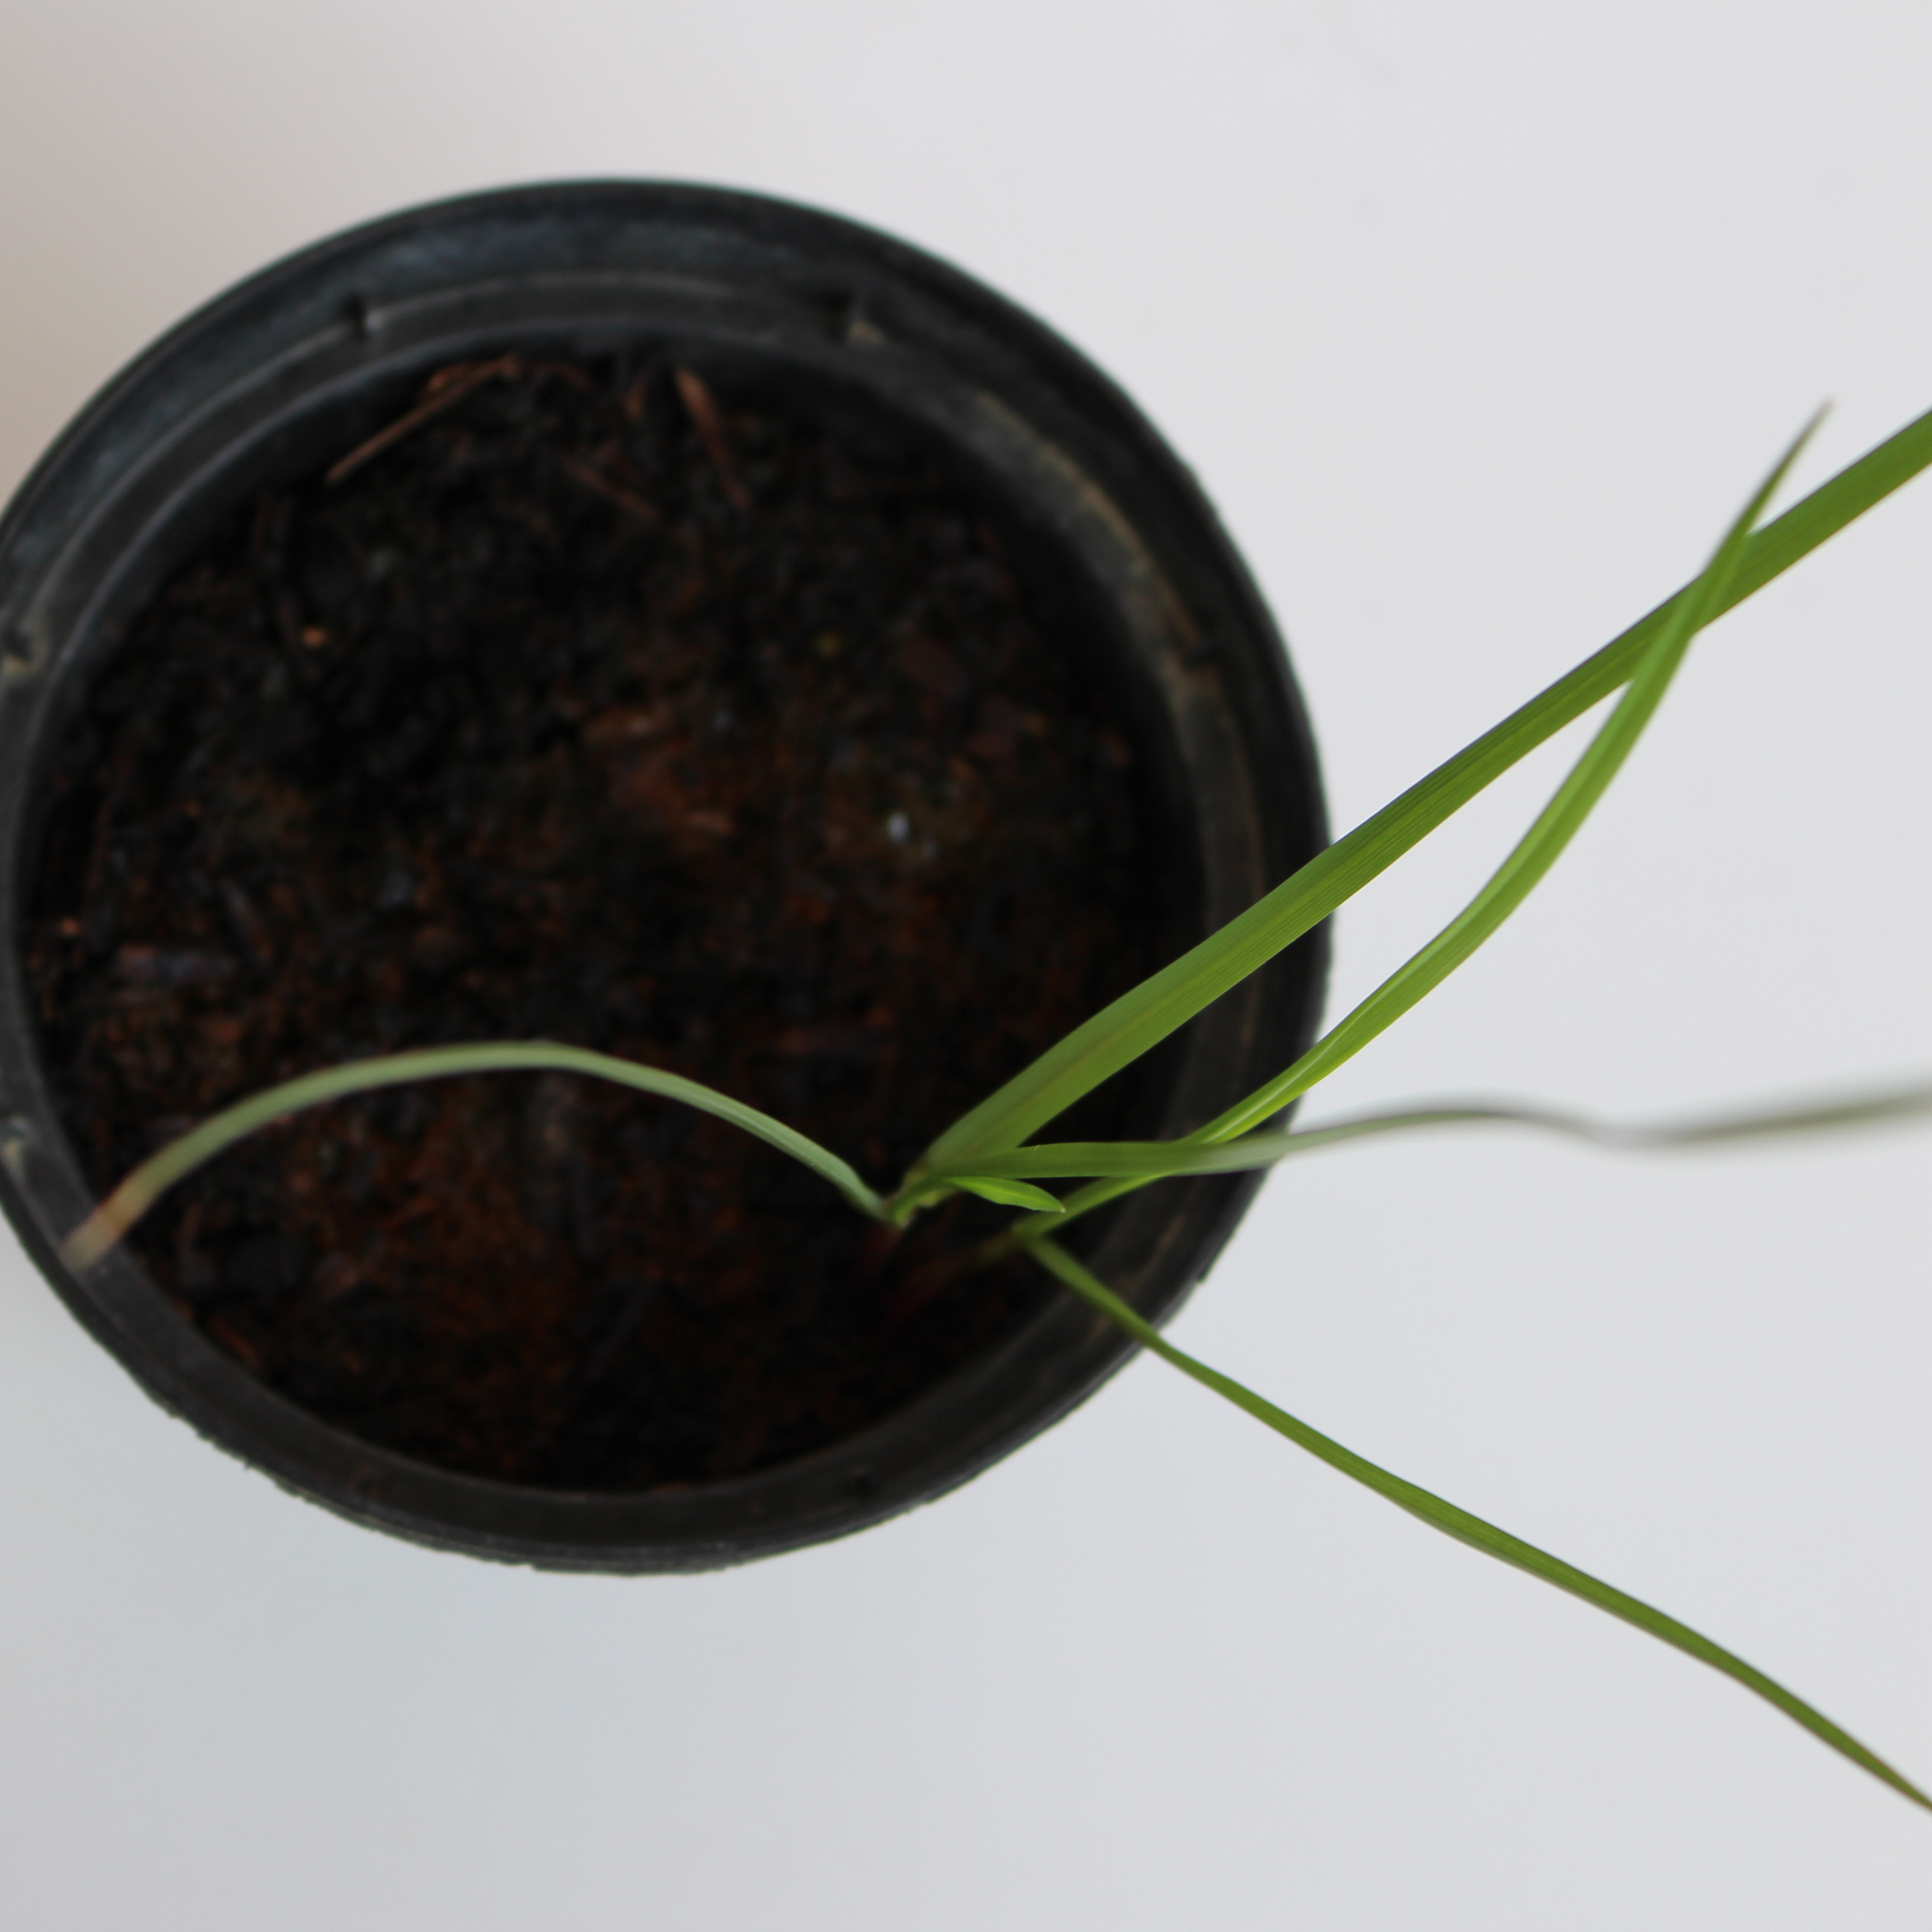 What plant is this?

Lolium multiflorum
